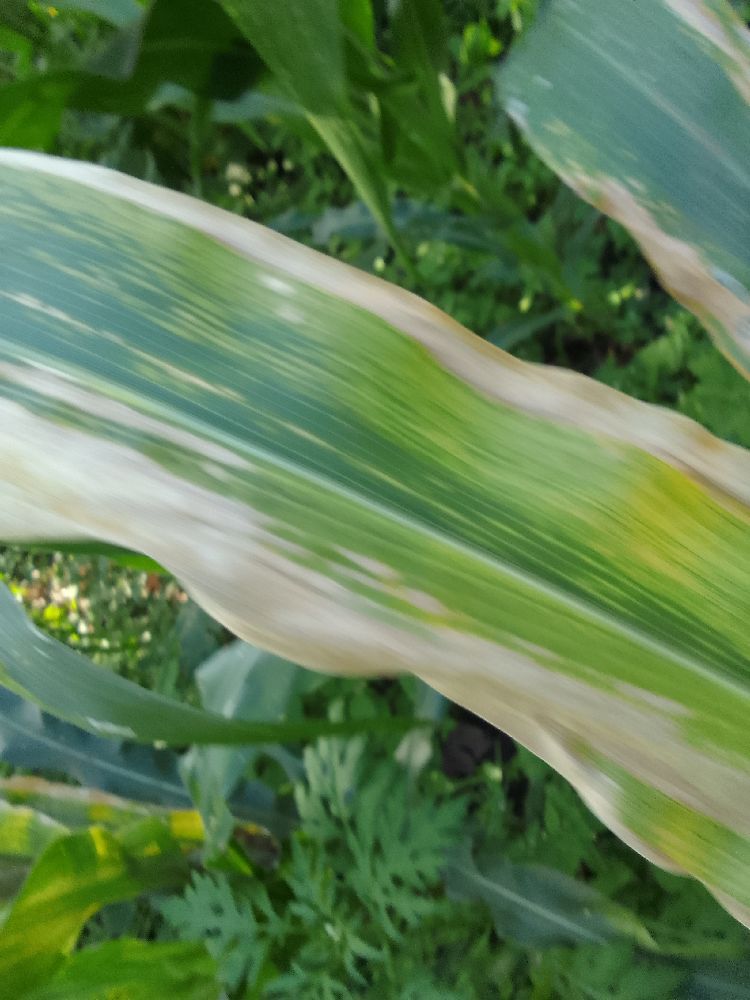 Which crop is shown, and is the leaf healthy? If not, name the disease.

maize, maize lethal necrosis
